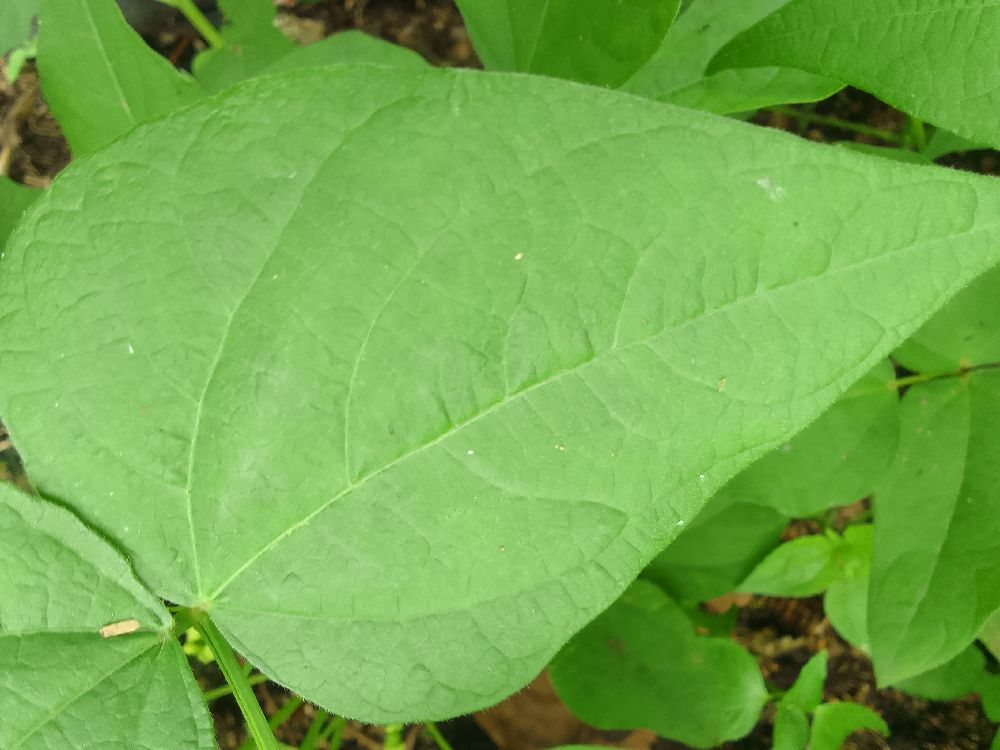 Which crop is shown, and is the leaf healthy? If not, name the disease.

common bean, healthy
